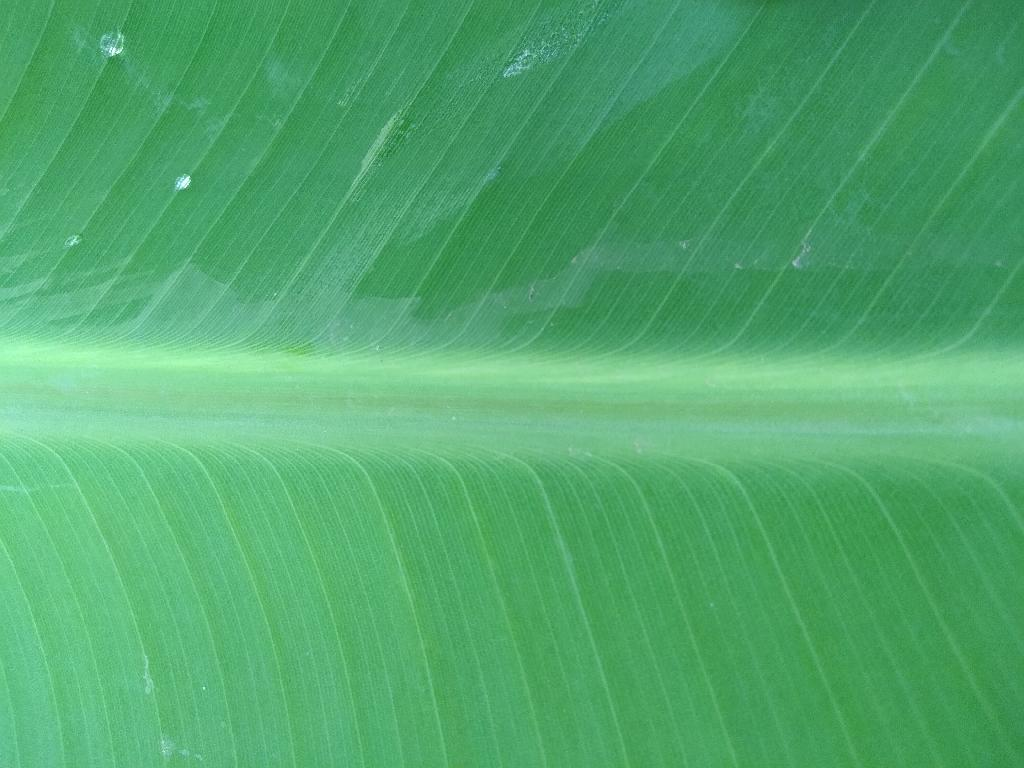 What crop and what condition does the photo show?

banana, healthy
